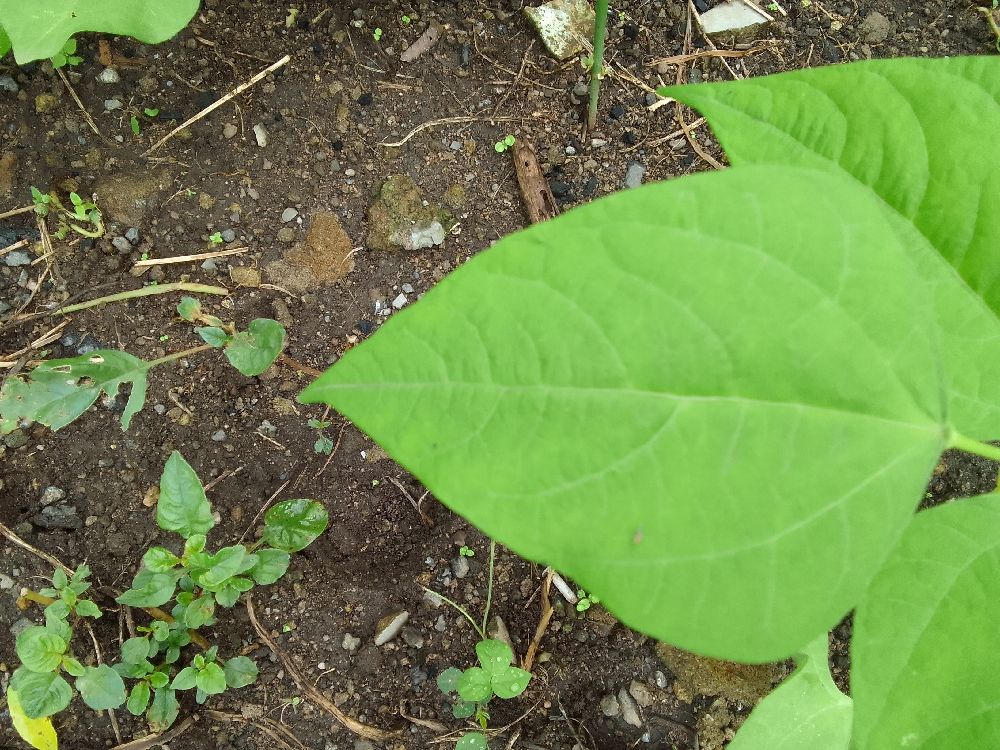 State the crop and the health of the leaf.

common bean, healthy
